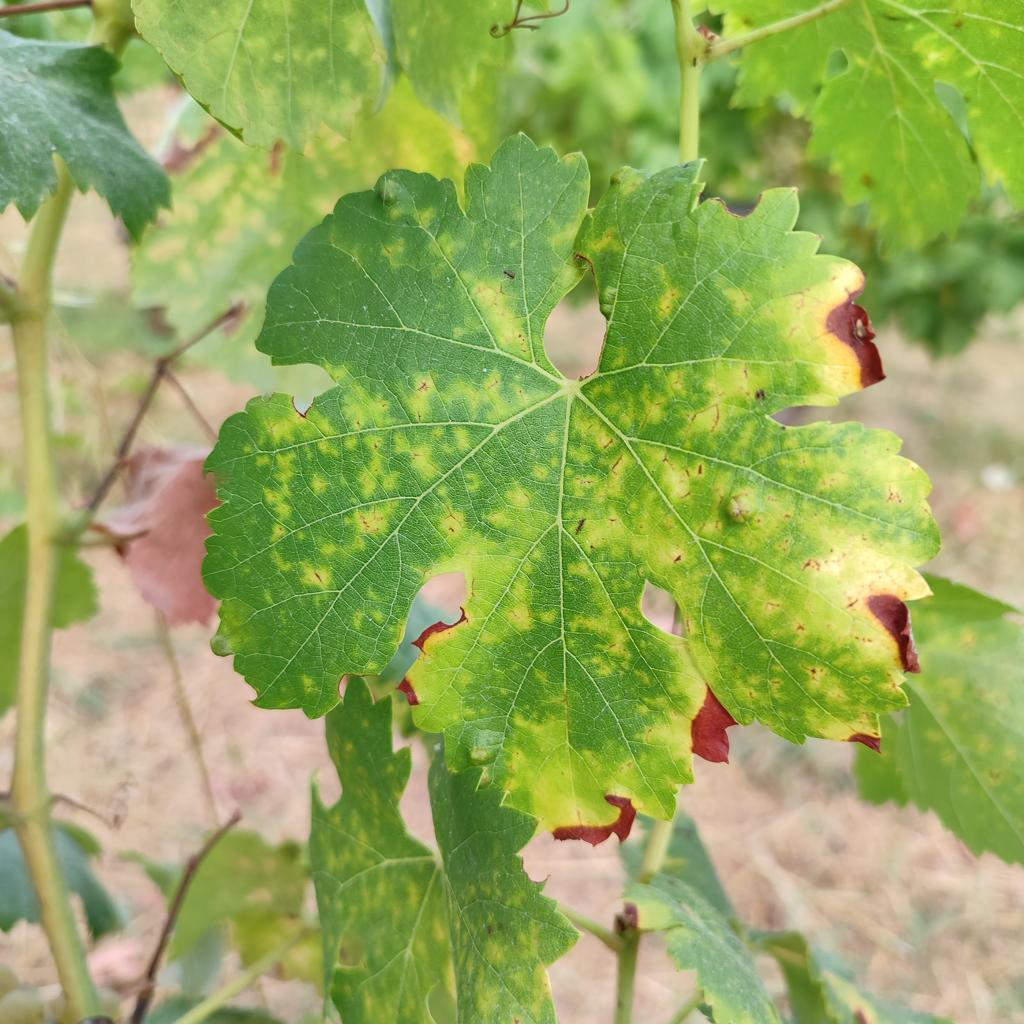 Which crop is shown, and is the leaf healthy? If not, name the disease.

grapevine, esca complex
